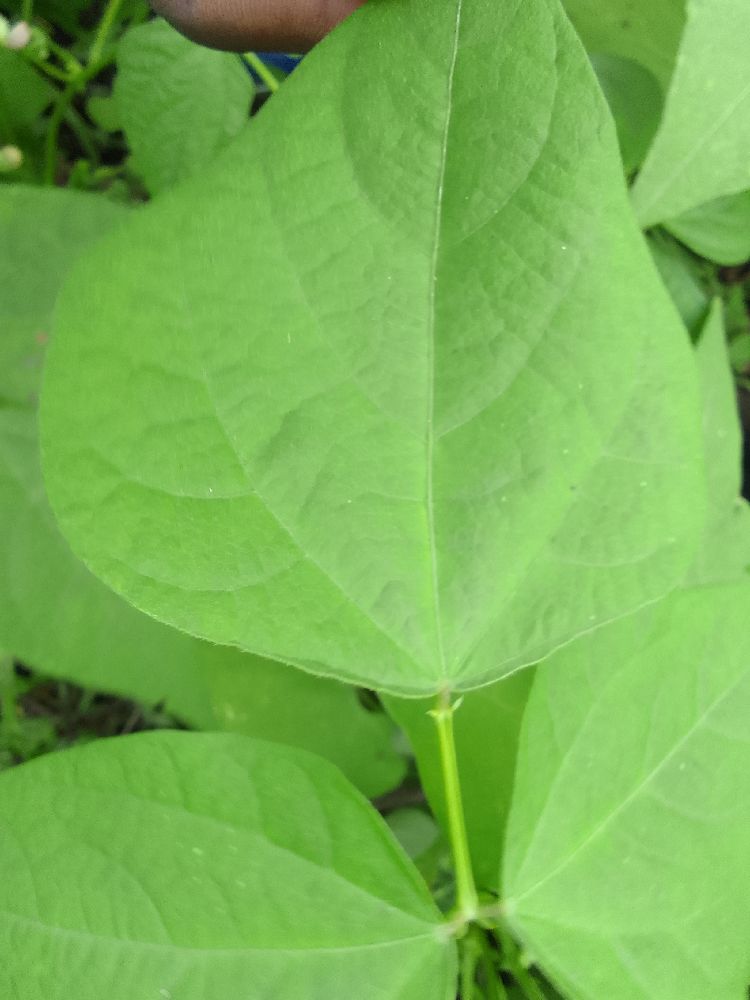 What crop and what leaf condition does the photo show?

common bean, healthy
